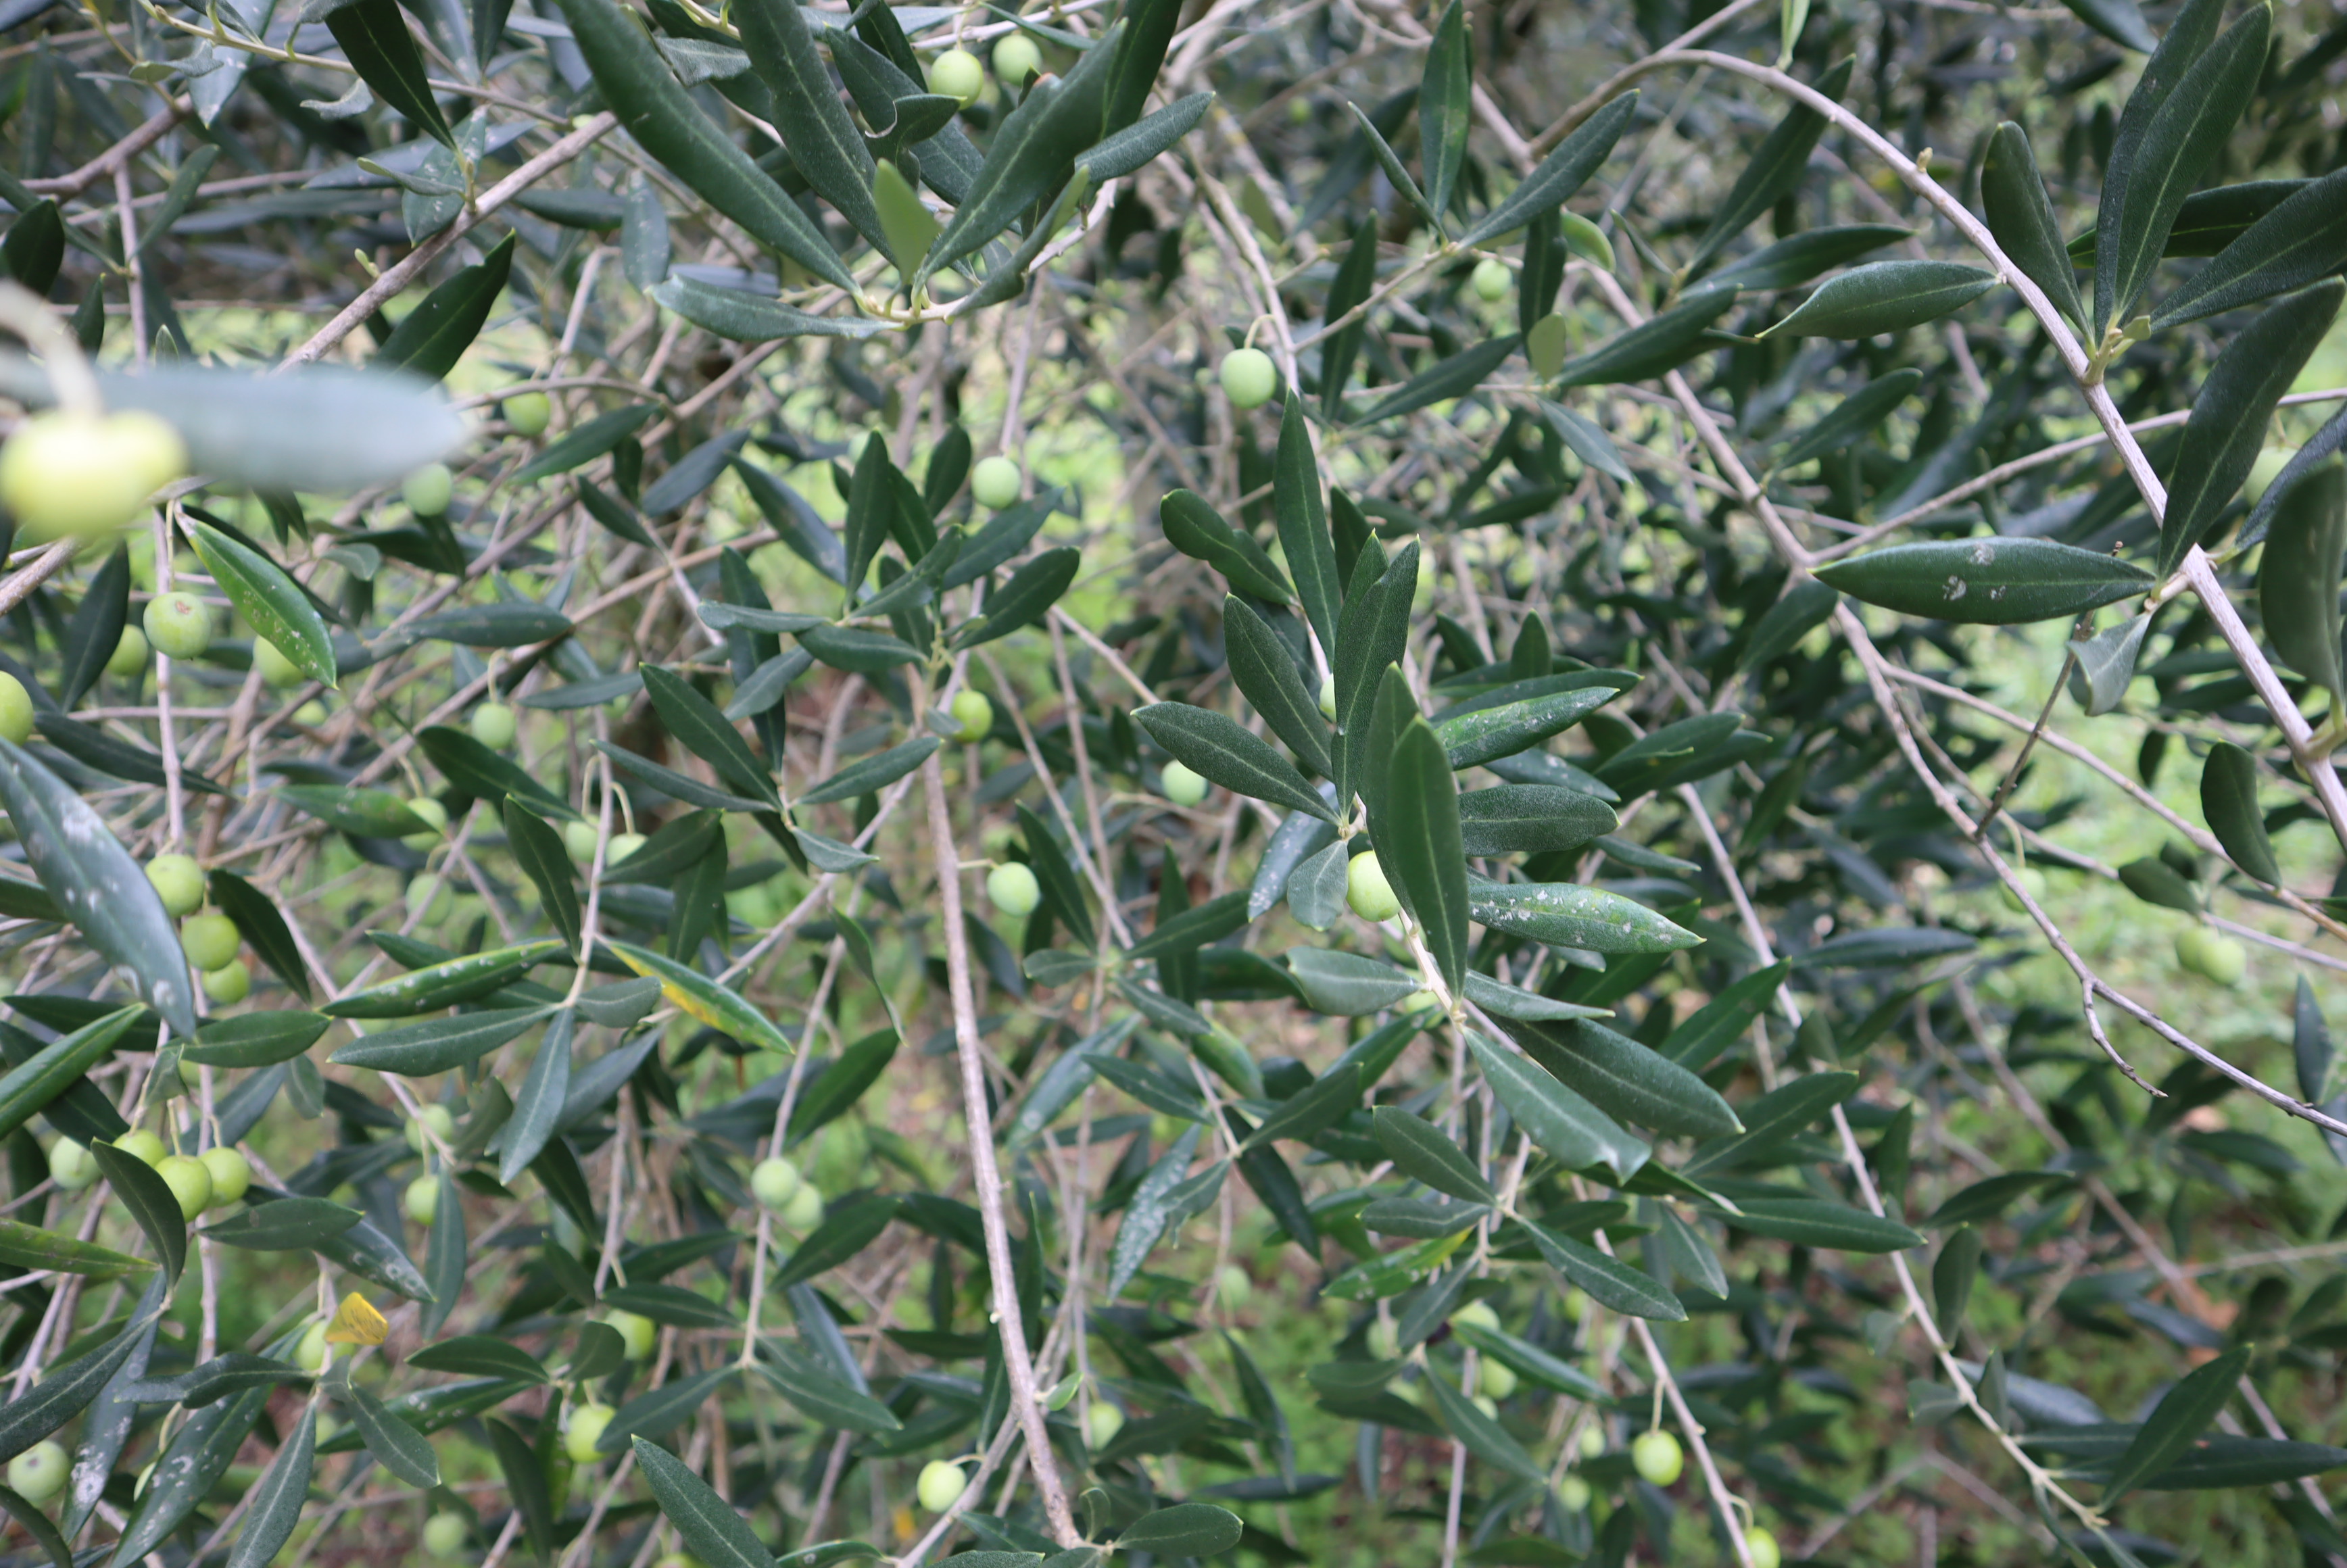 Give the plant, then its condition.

olive, healthy
